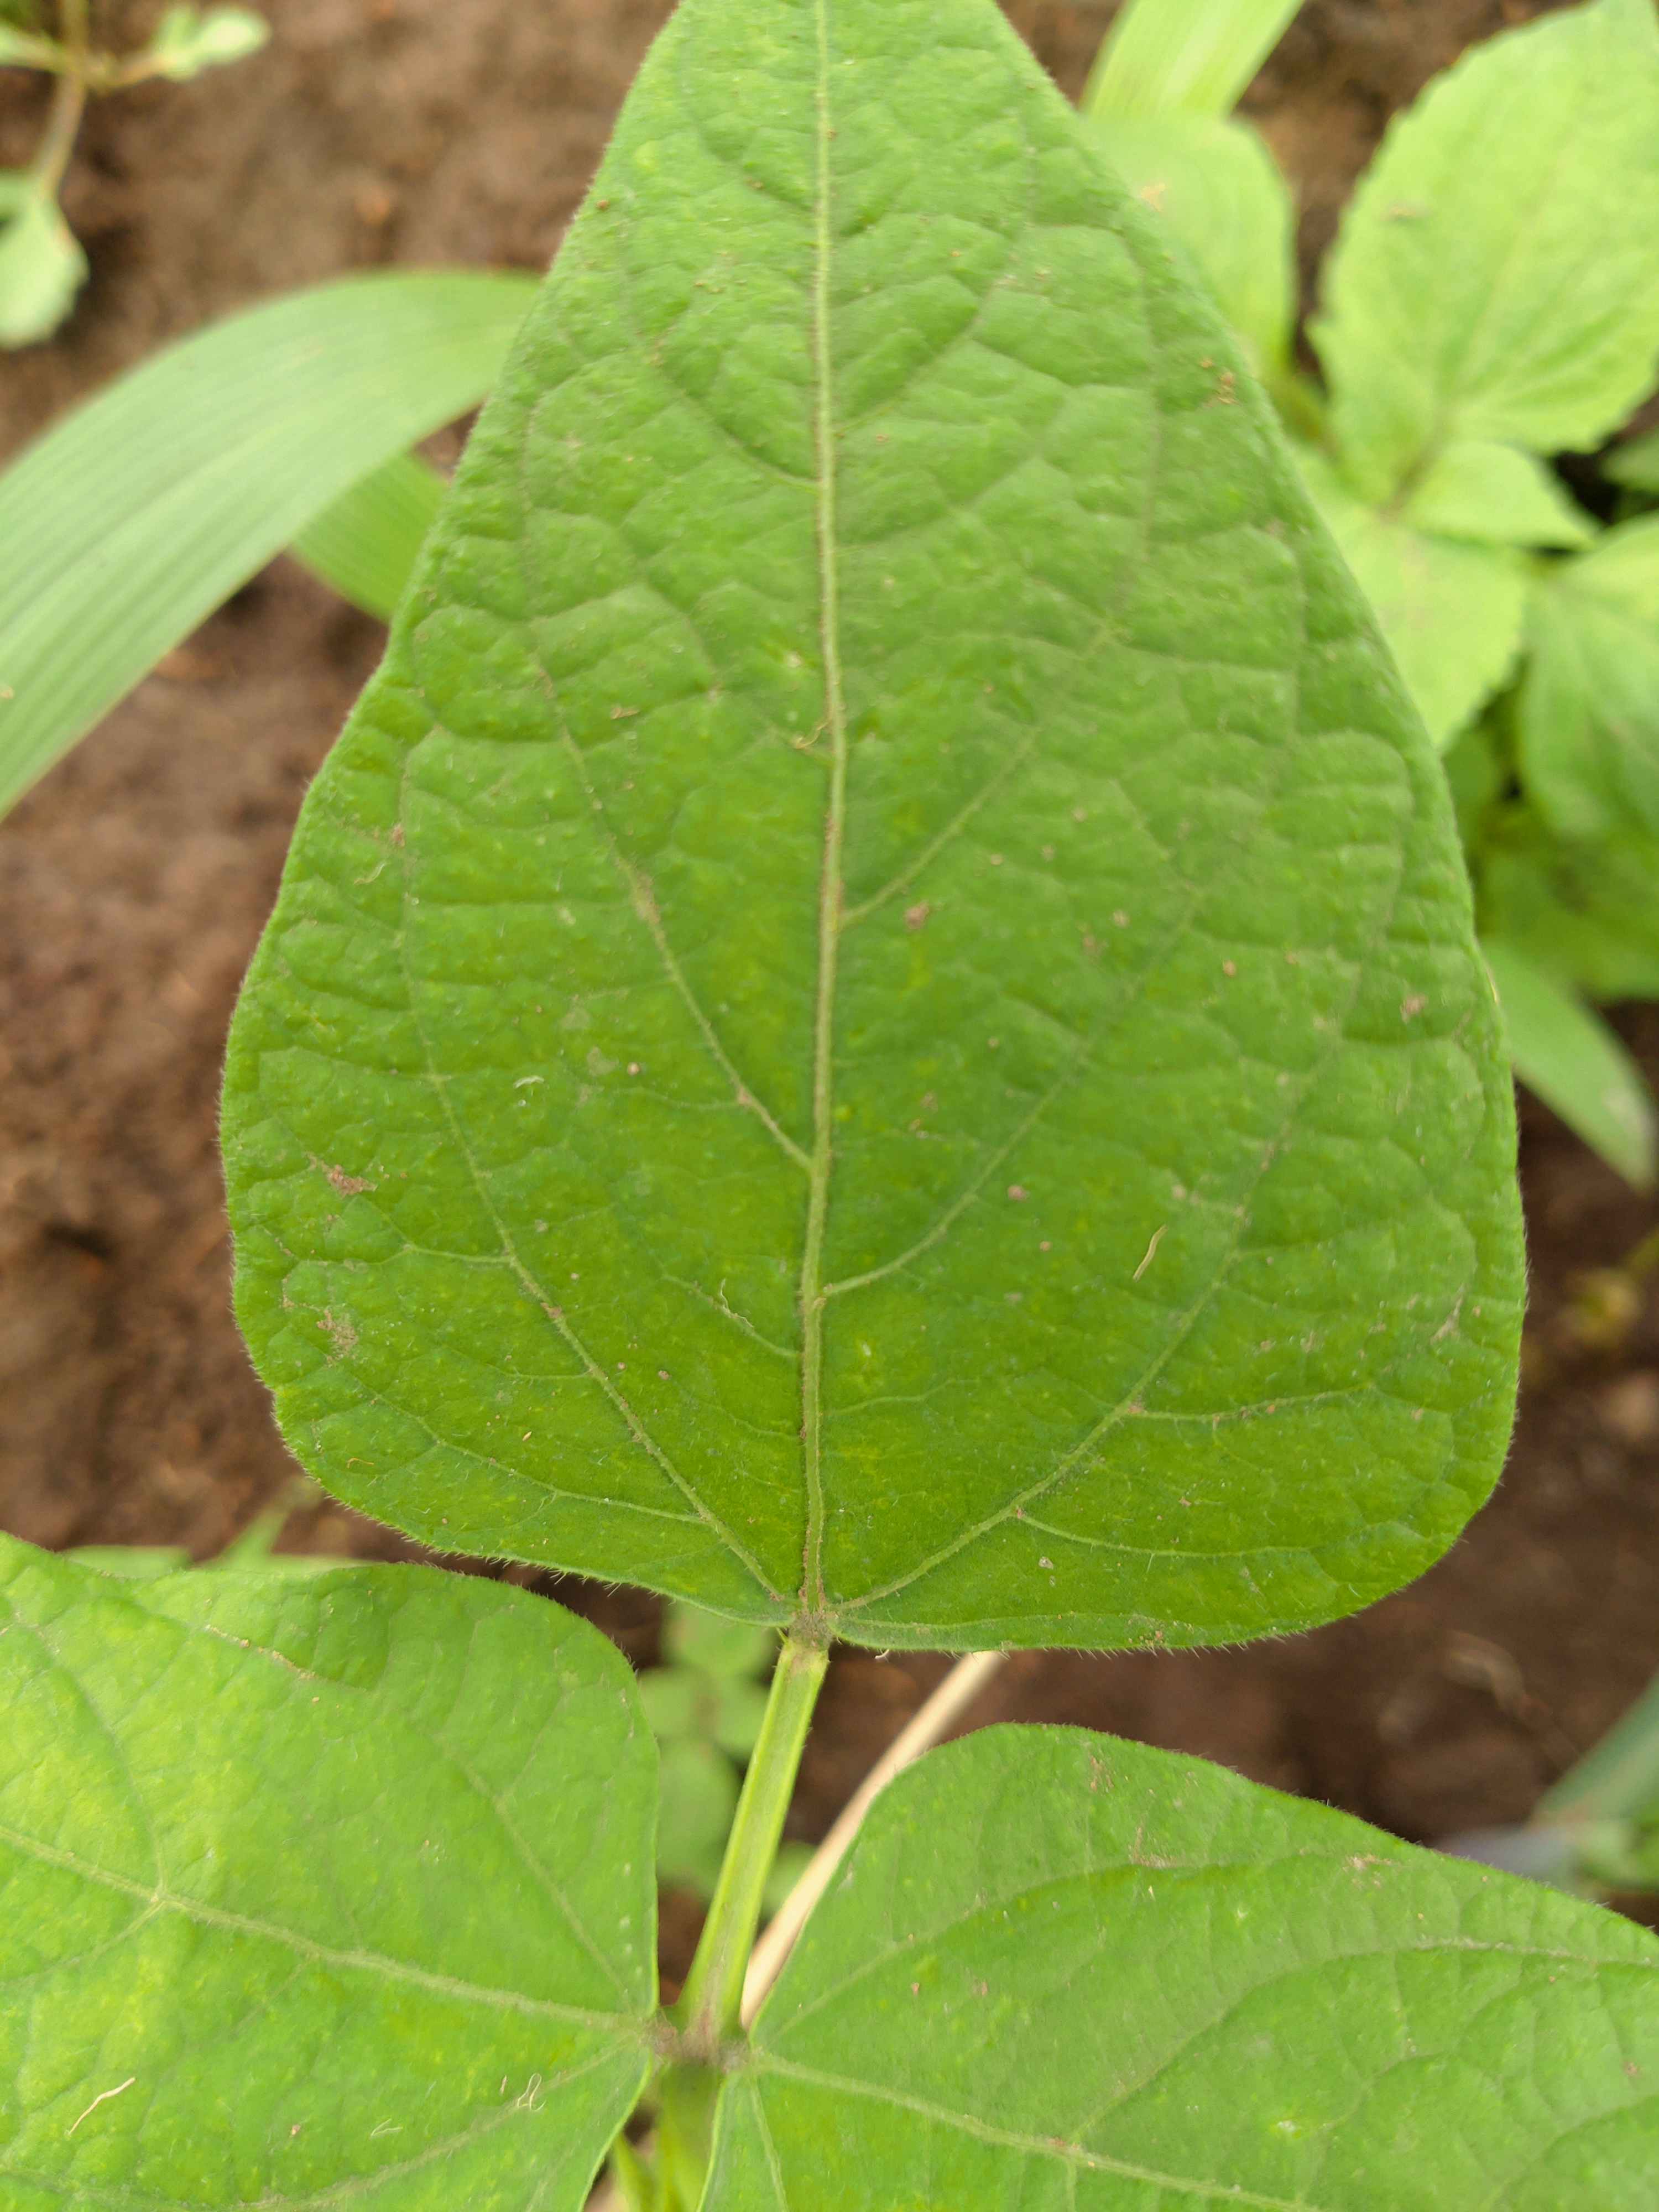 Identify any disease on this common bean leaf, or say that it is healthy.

healthy
